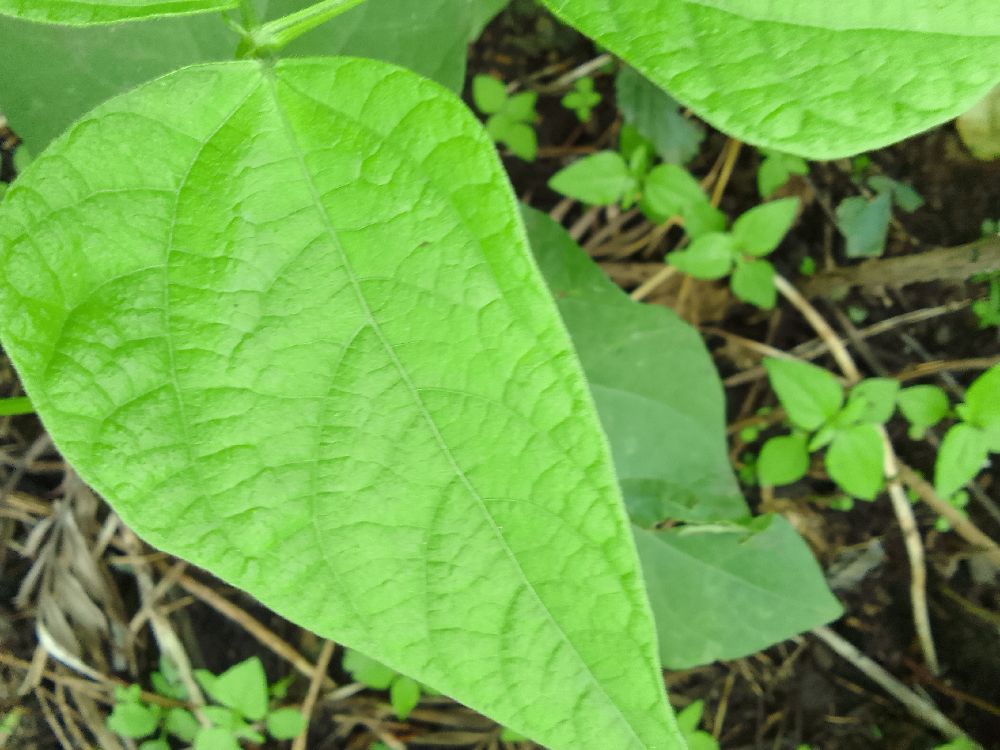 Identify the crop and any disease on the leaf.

common bean, healthy
